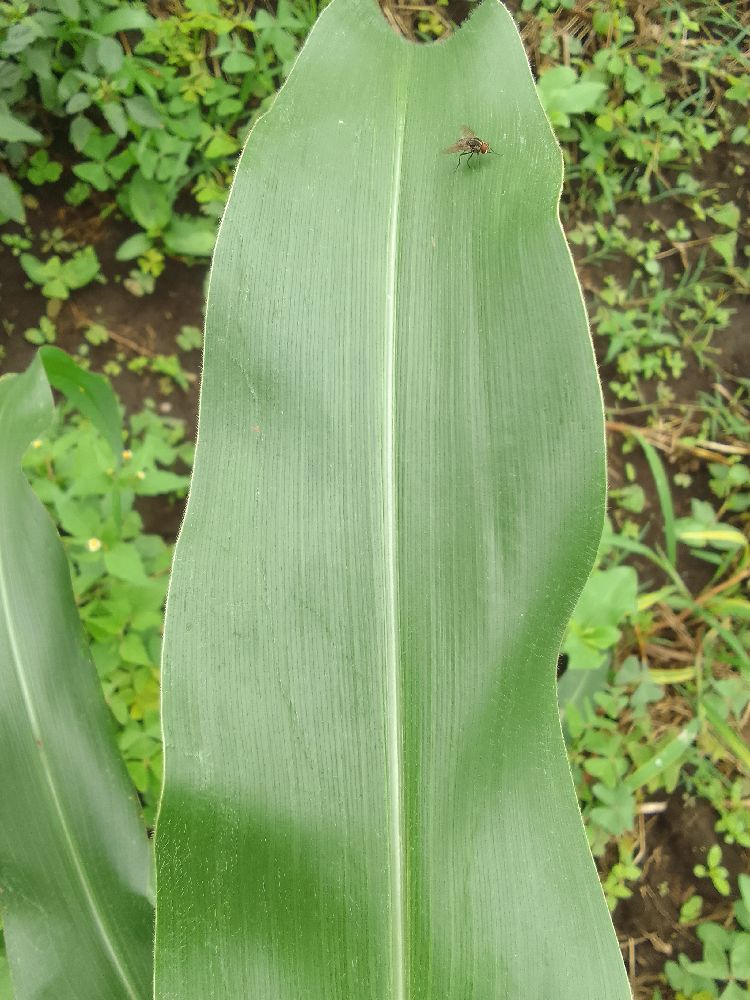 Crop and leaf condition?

maize, healthy
